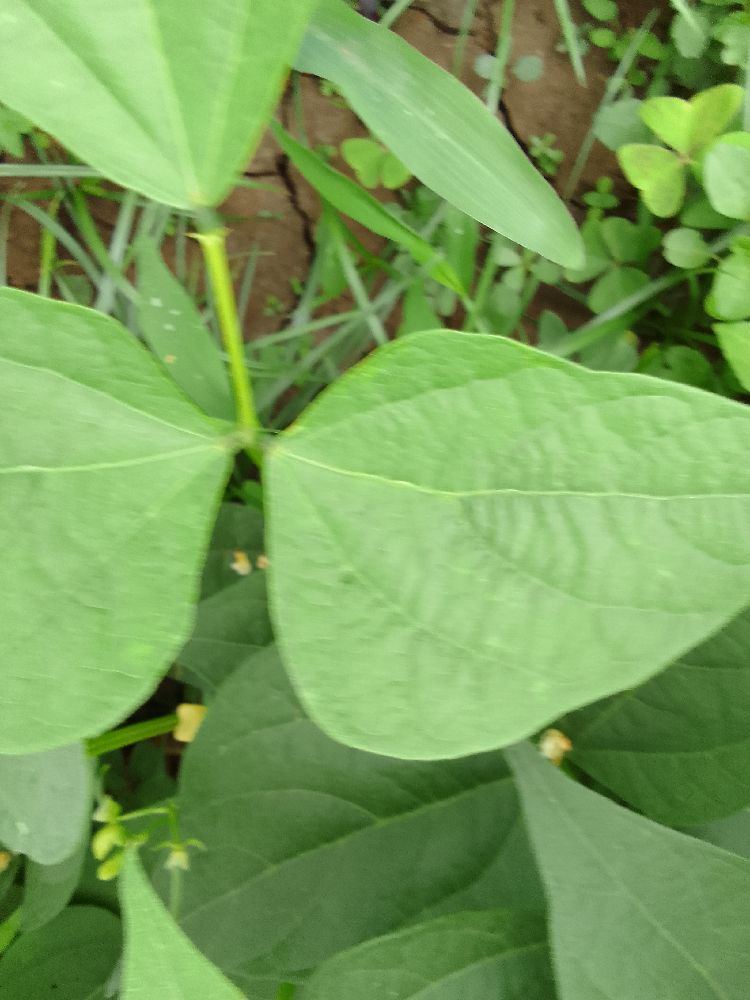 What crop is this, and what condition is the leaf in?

common bean, healthy
